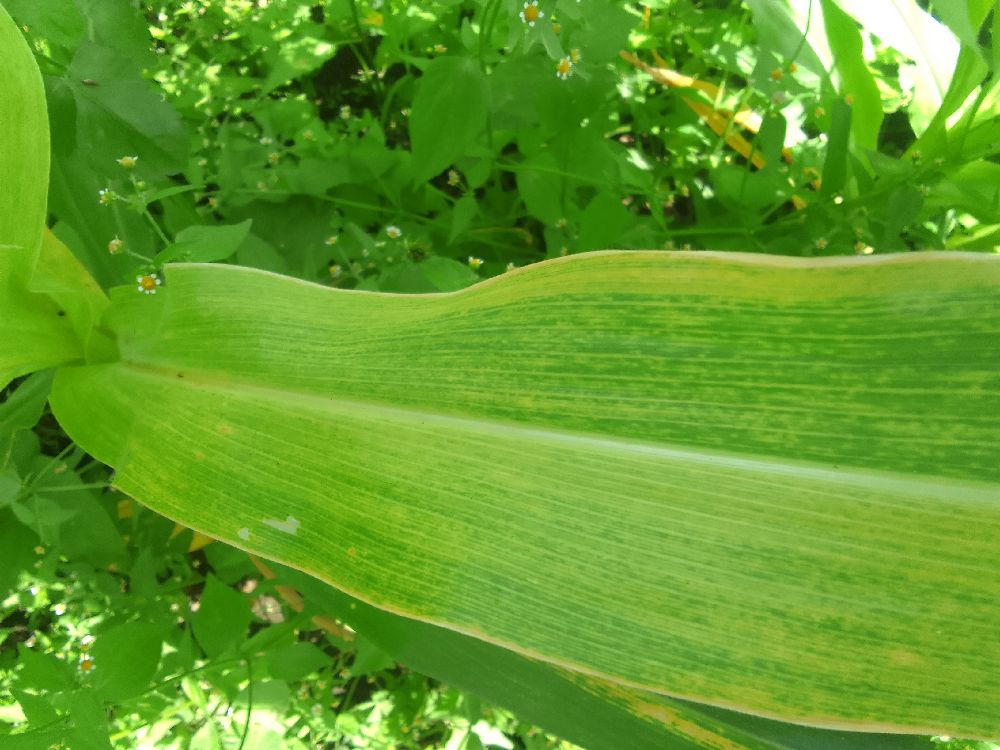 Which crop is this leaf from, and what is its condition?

maize, maize lethal necrosis
